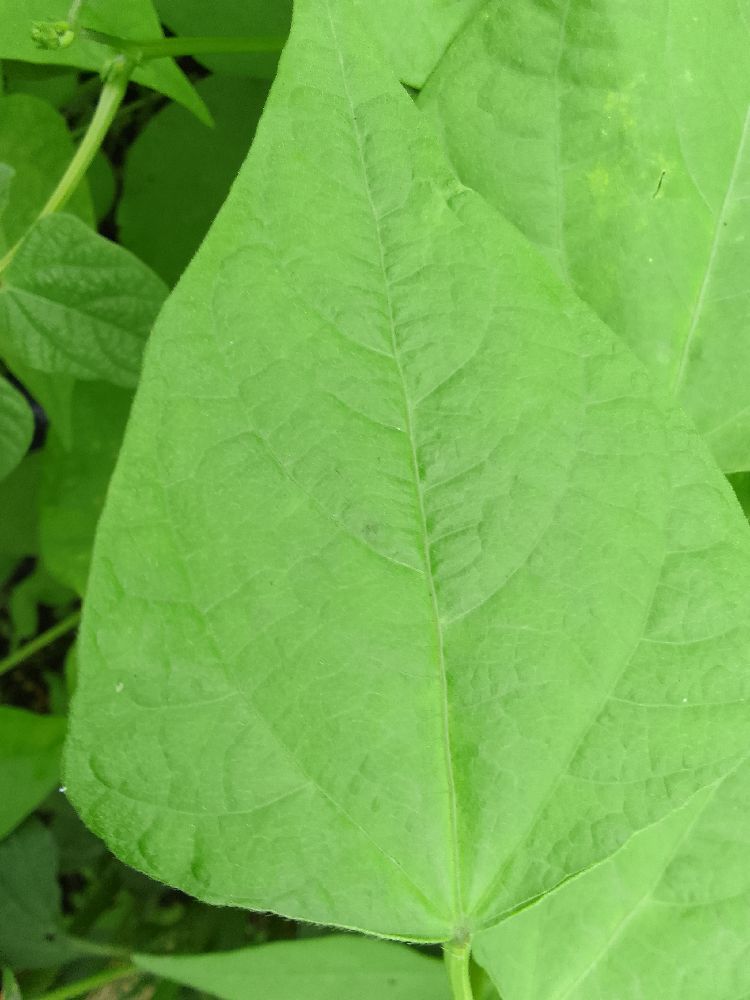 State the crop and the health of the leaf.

common bean, healthy
